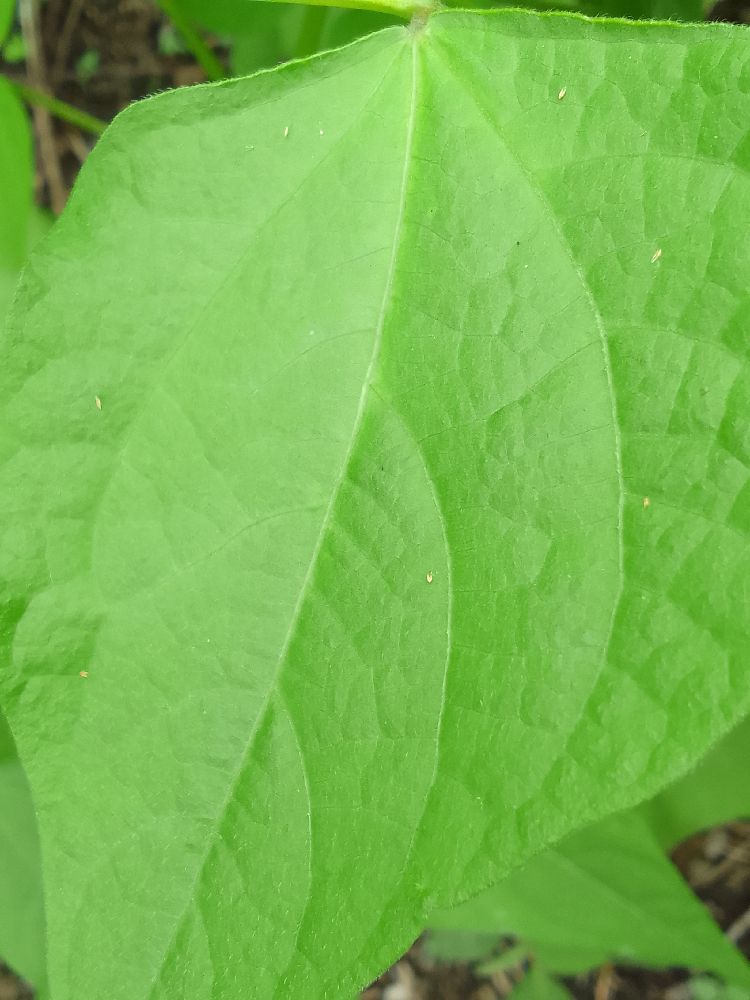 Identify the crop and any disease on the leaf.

common bean, healthy
